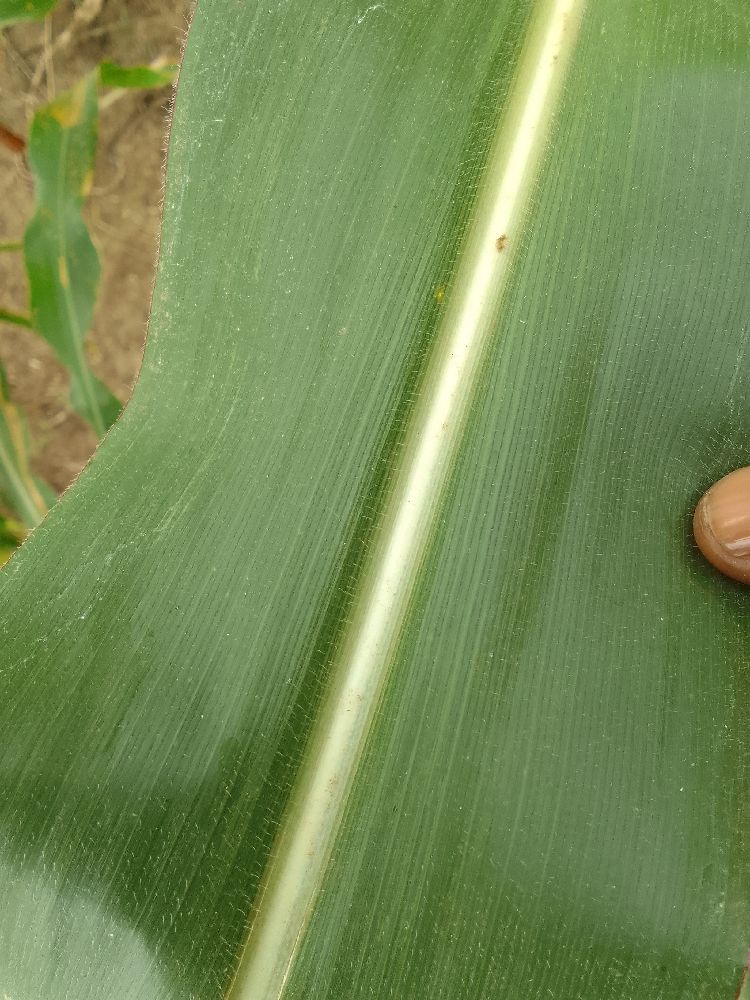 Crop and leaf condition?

maize, healthy
